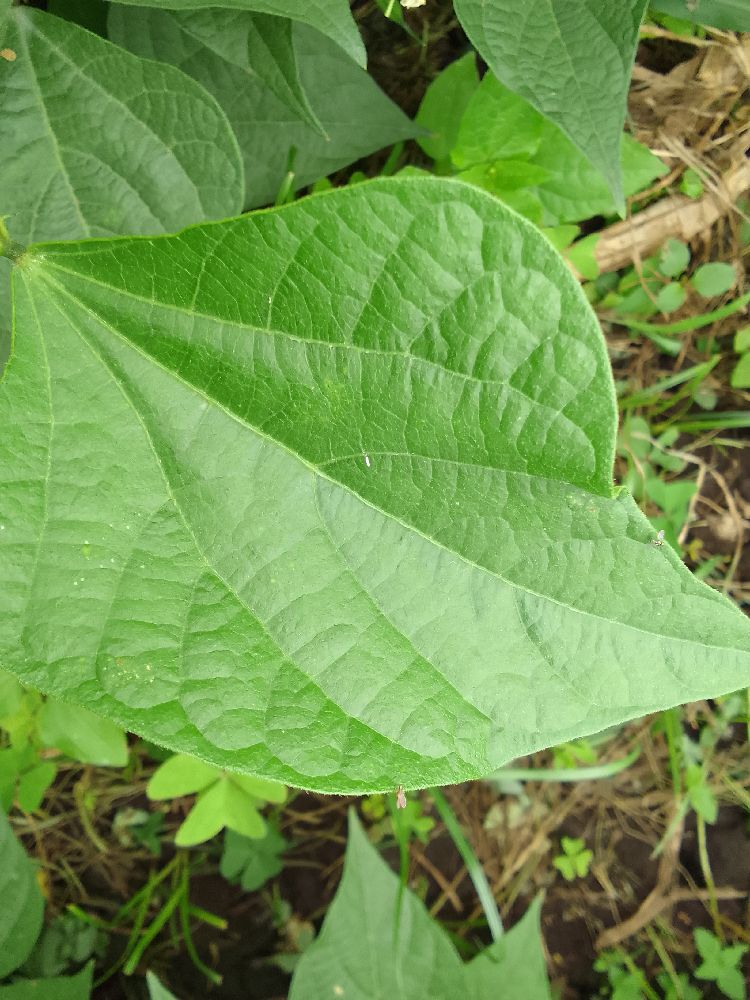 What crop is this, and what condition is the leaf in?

common bean, healthy
